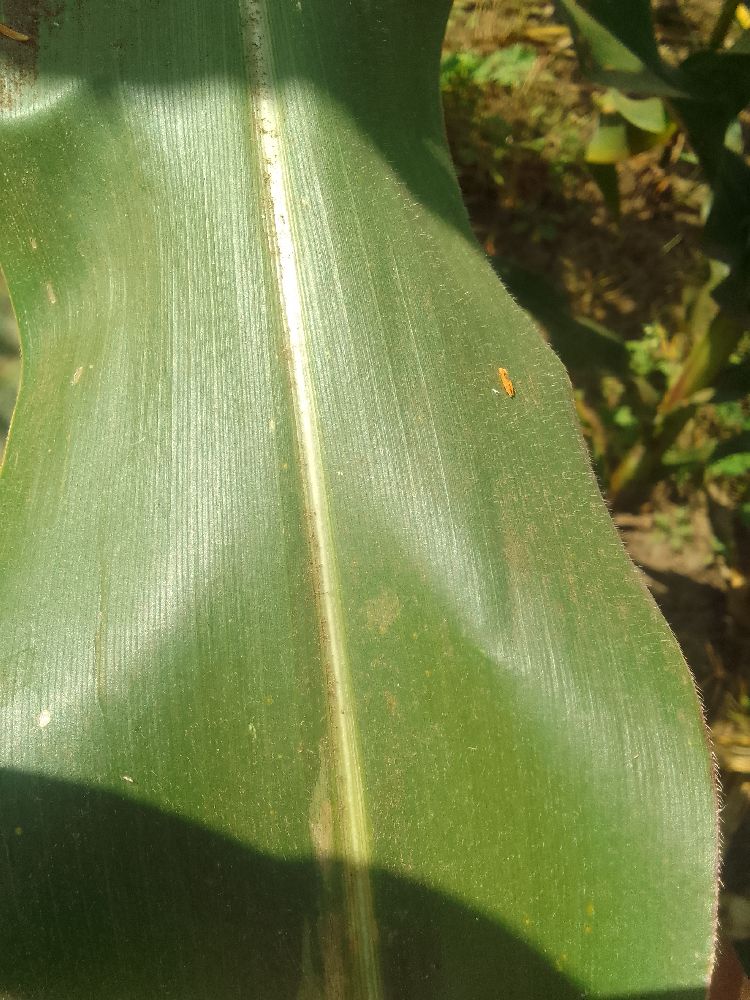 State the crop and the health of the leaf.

maize, healthy
